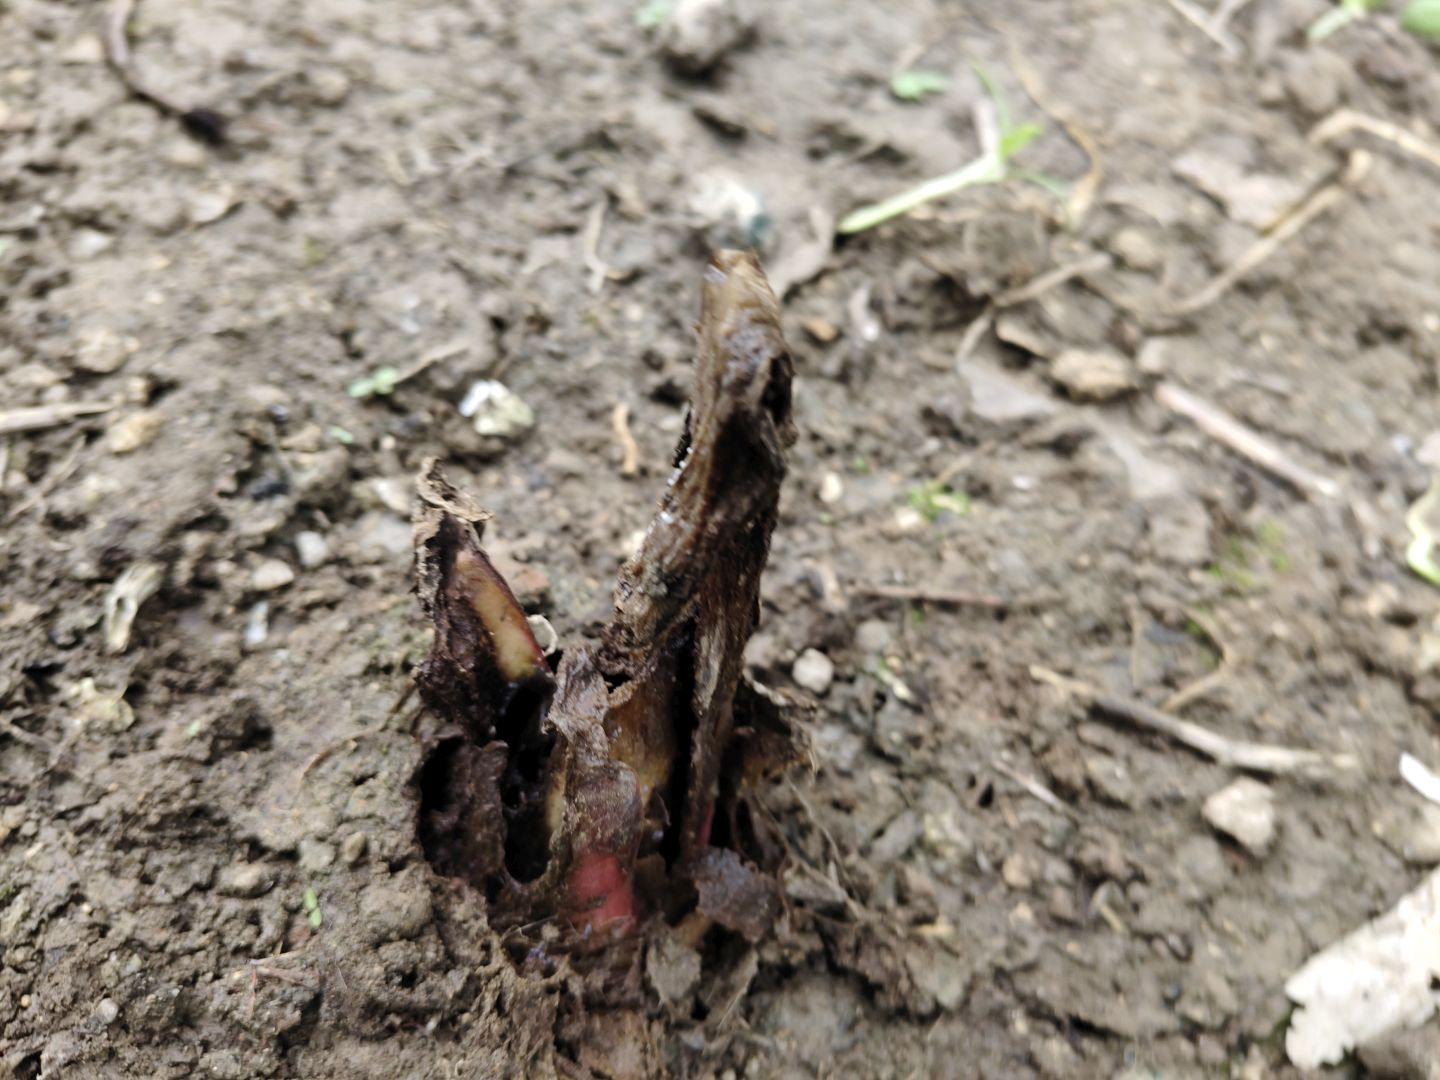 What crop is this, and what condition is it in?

taro, root rot
